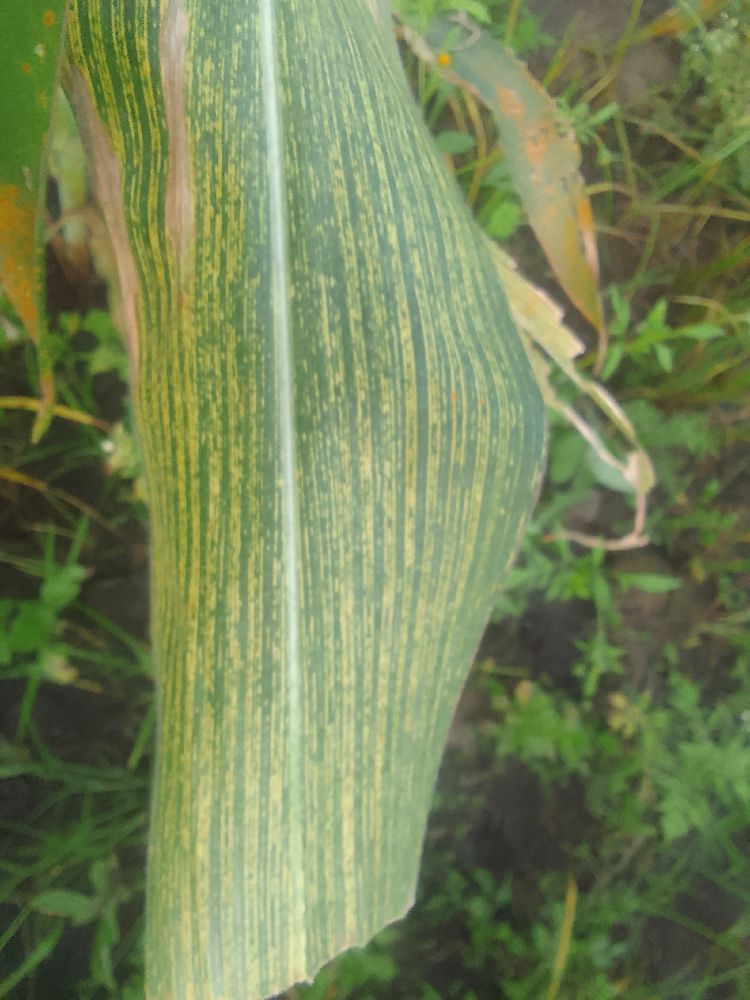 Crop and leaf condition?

maize, maize streak virus
